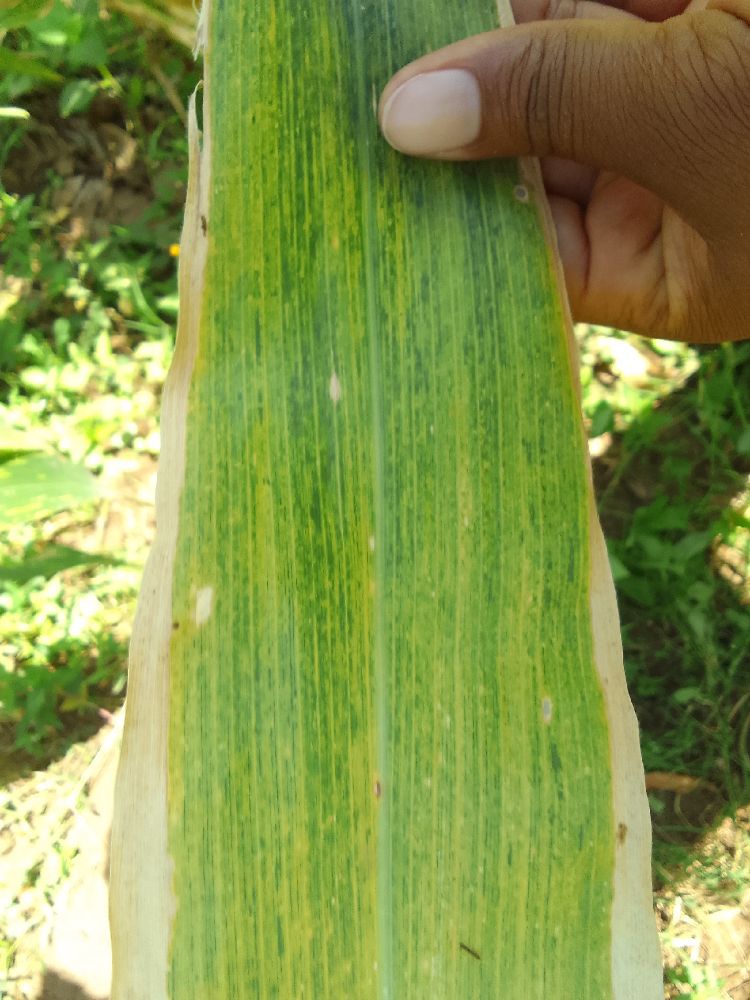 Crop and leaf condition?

maize, maize lethal necrosis
